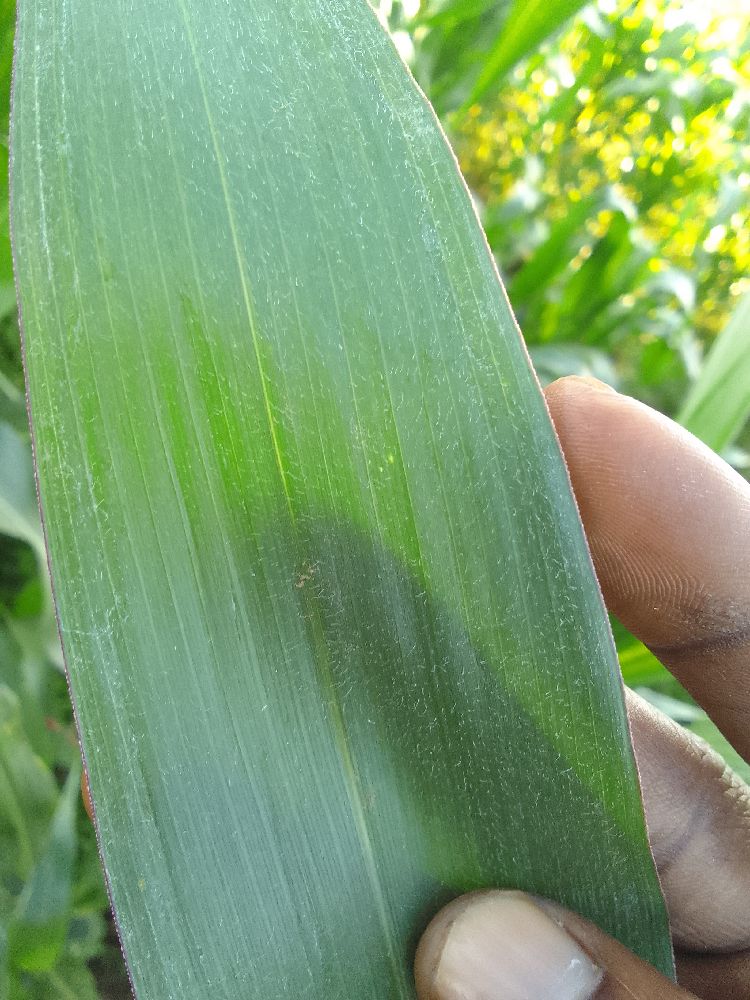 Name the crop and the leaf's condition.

maize, healthy
